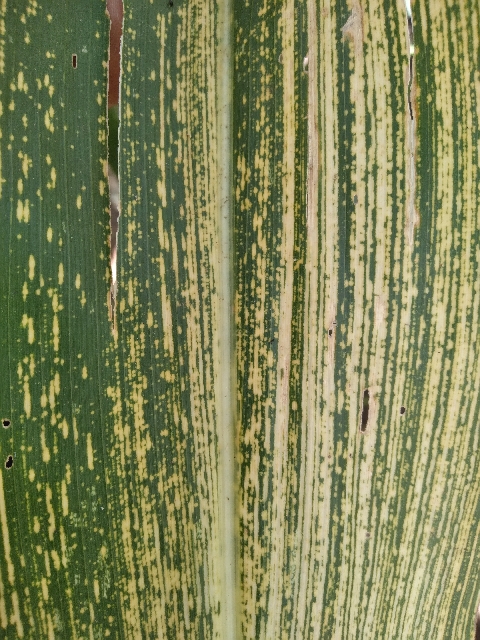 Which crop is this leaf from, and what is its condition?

maize, maize streak virus
